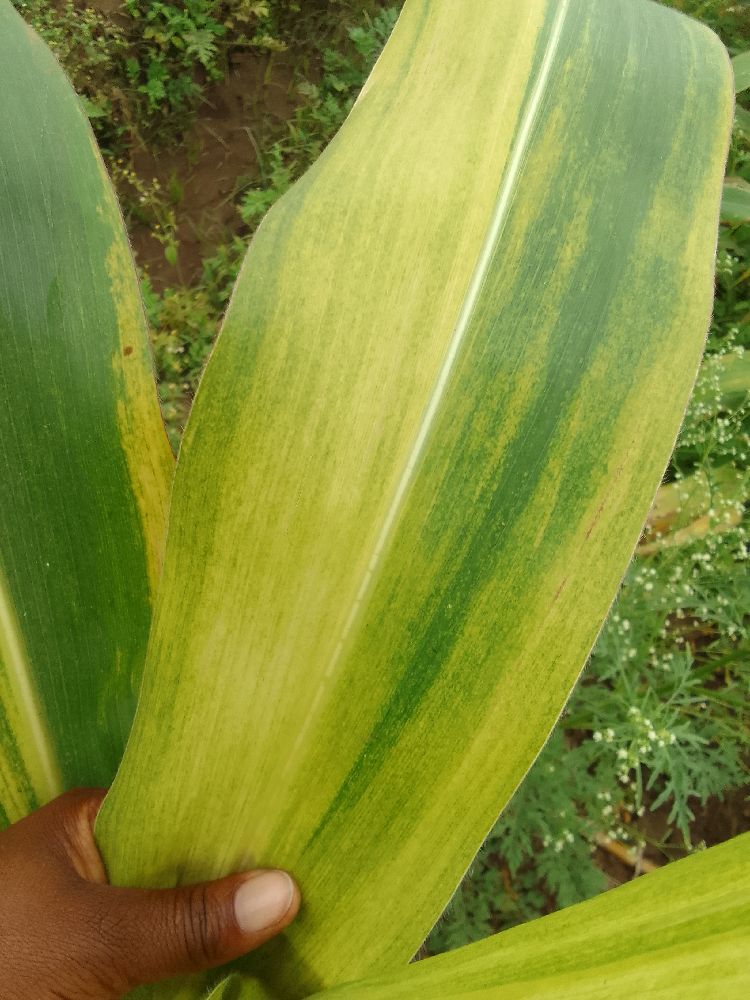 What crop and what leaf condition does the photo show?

maize, maize lethal necrosis
